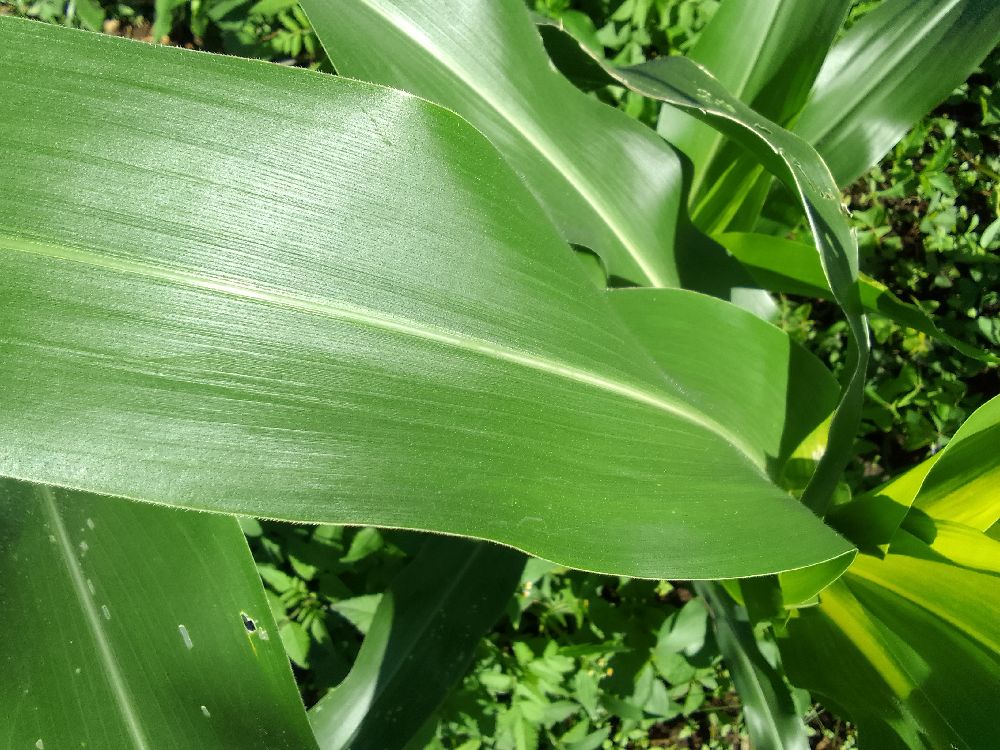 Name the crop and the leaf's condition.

maize, healthy
